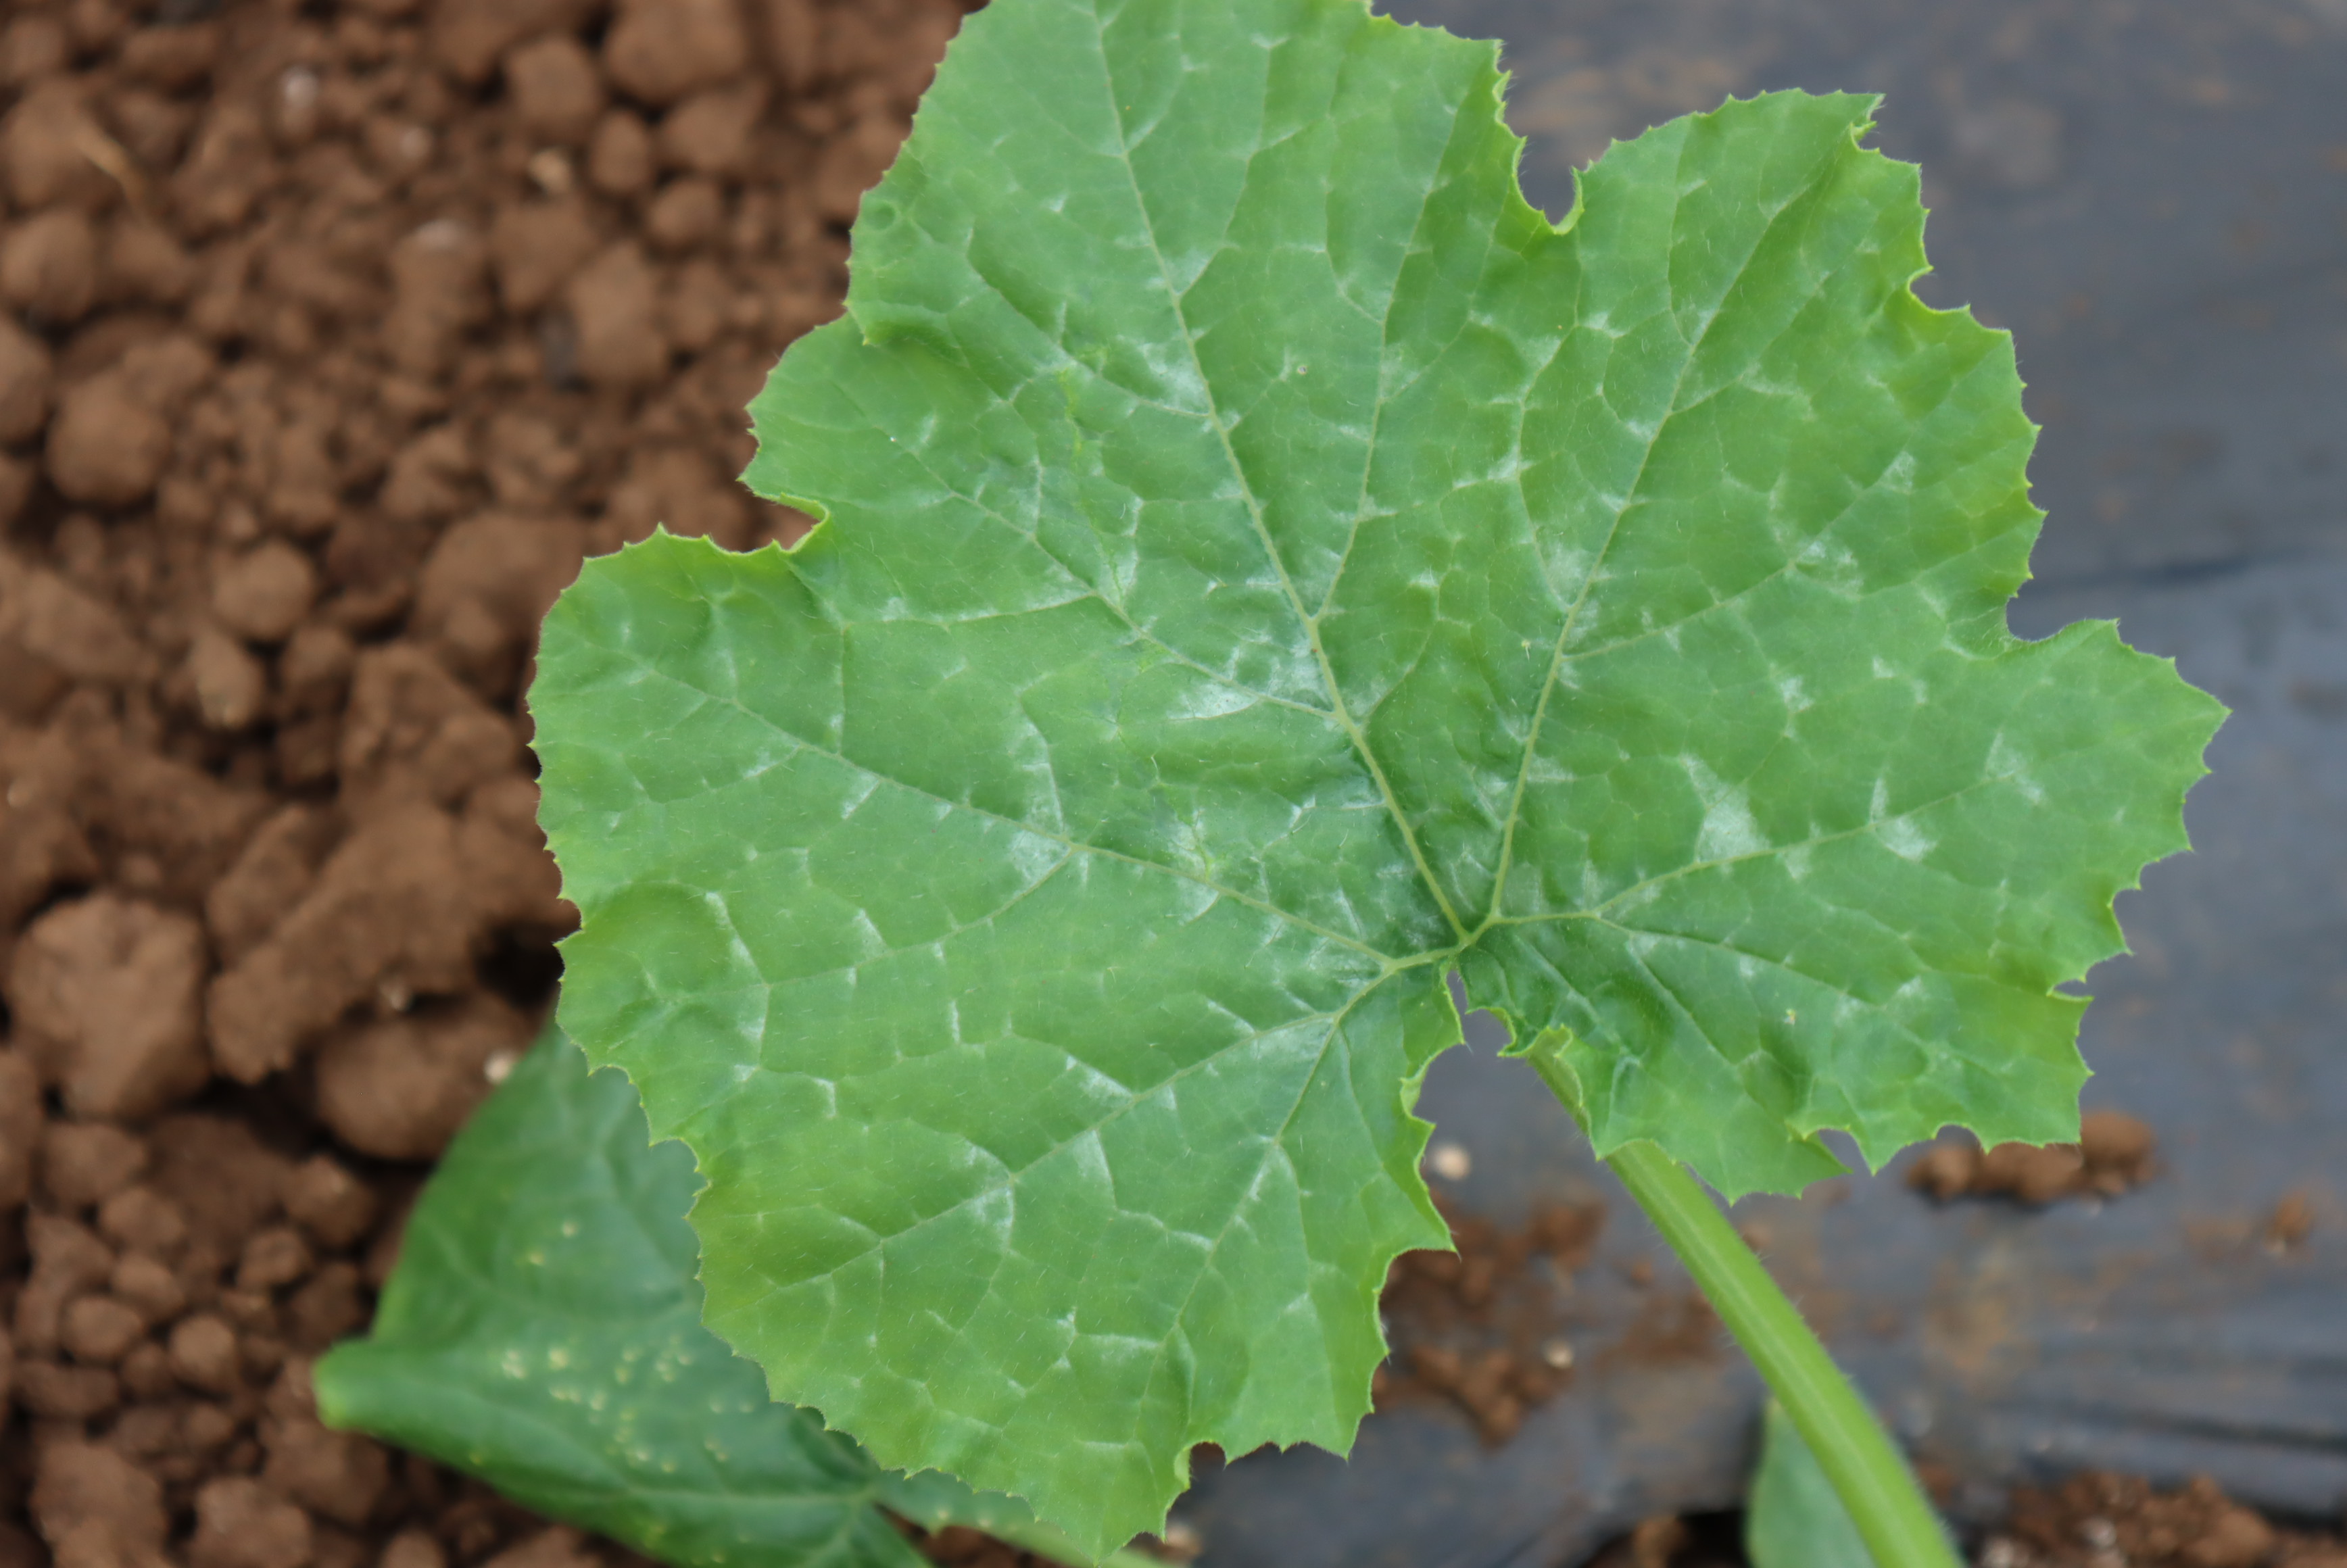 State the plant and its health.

zucchini, healthy
